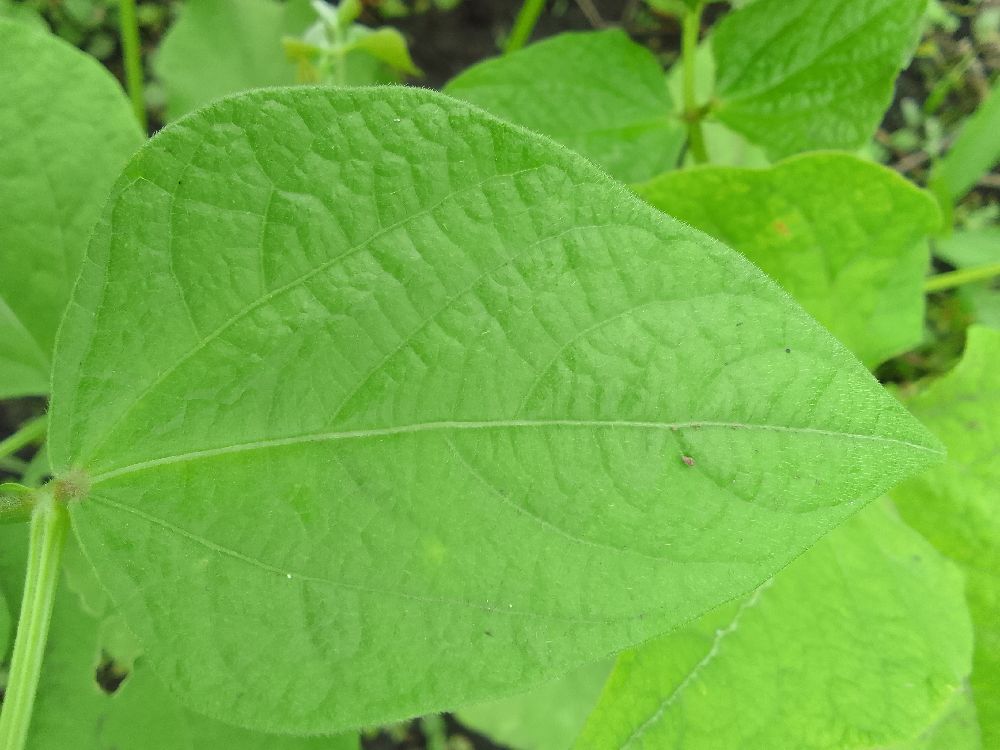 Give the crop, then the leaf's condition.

common bean, healthy
